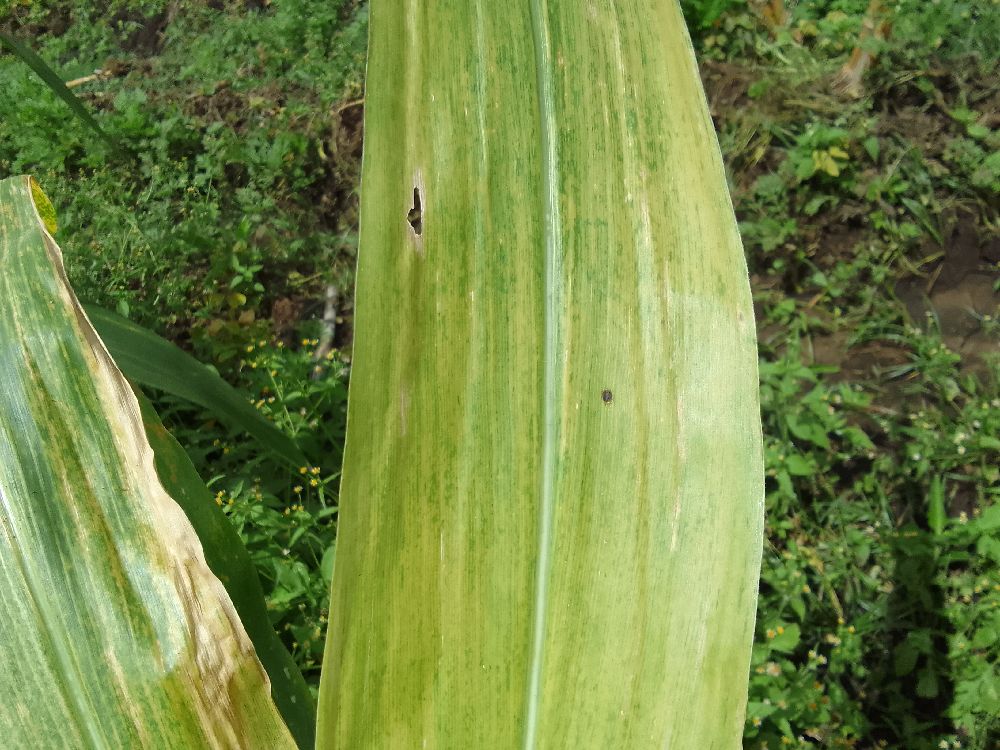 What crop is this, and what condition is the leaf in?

maize, maize lethal necrosis
